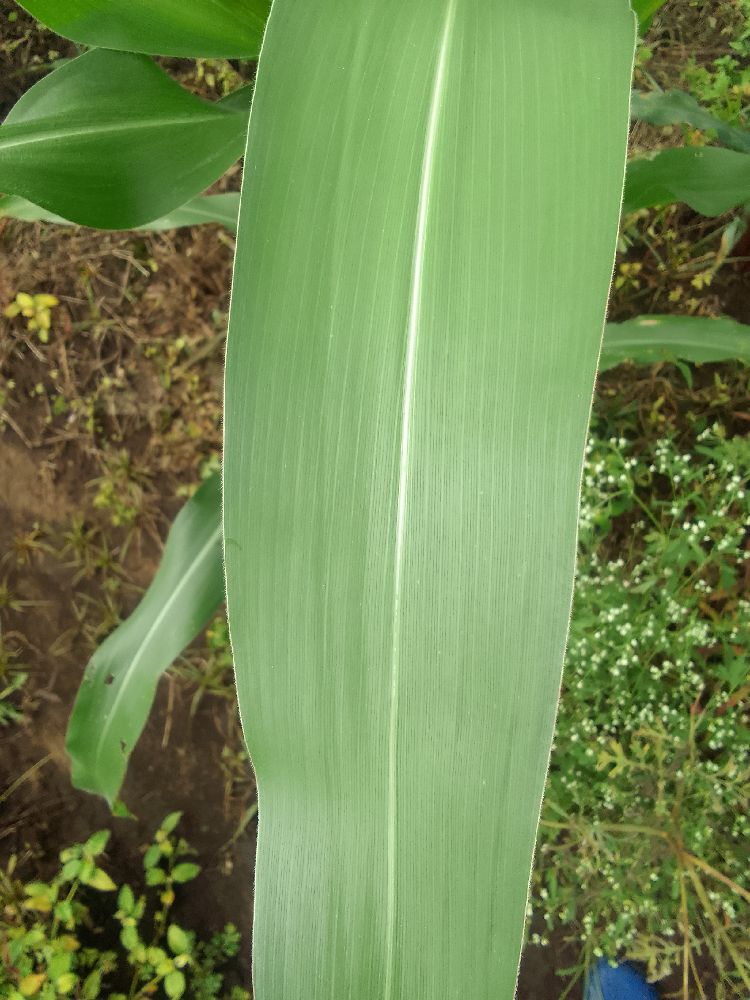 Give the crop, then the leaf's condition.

maize, healthy
